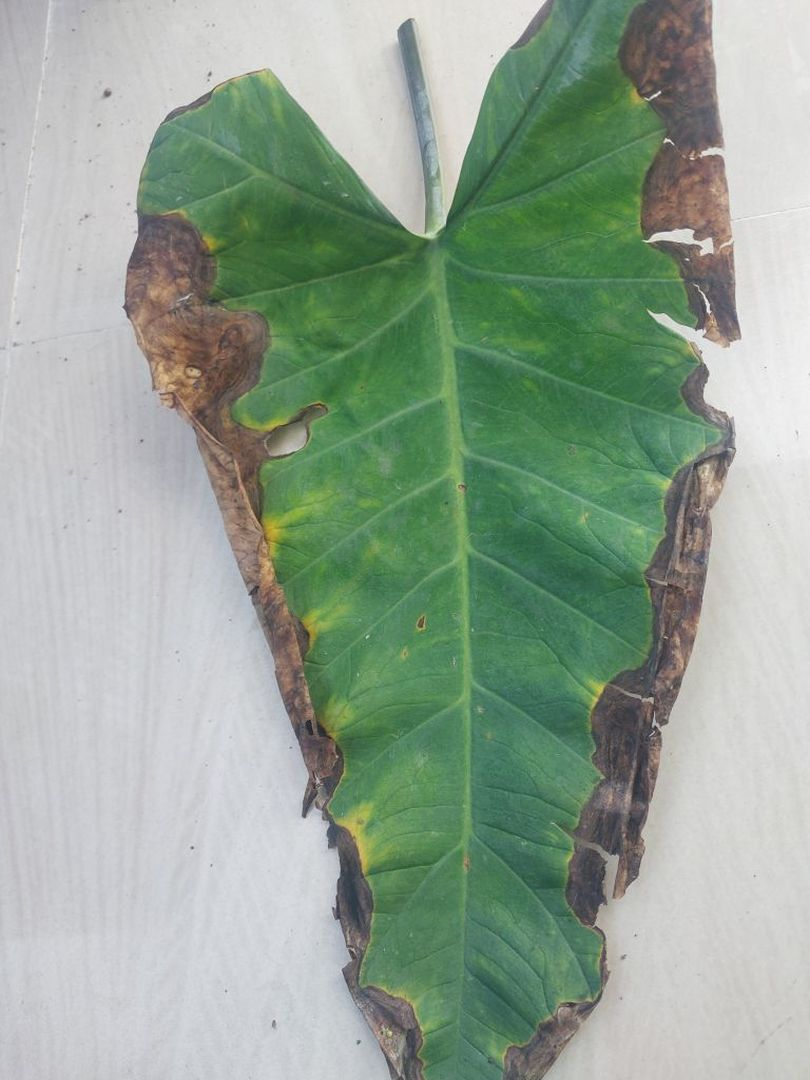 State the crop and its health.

taro, leaf blight
